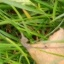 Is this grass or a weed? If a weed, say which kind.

grass
